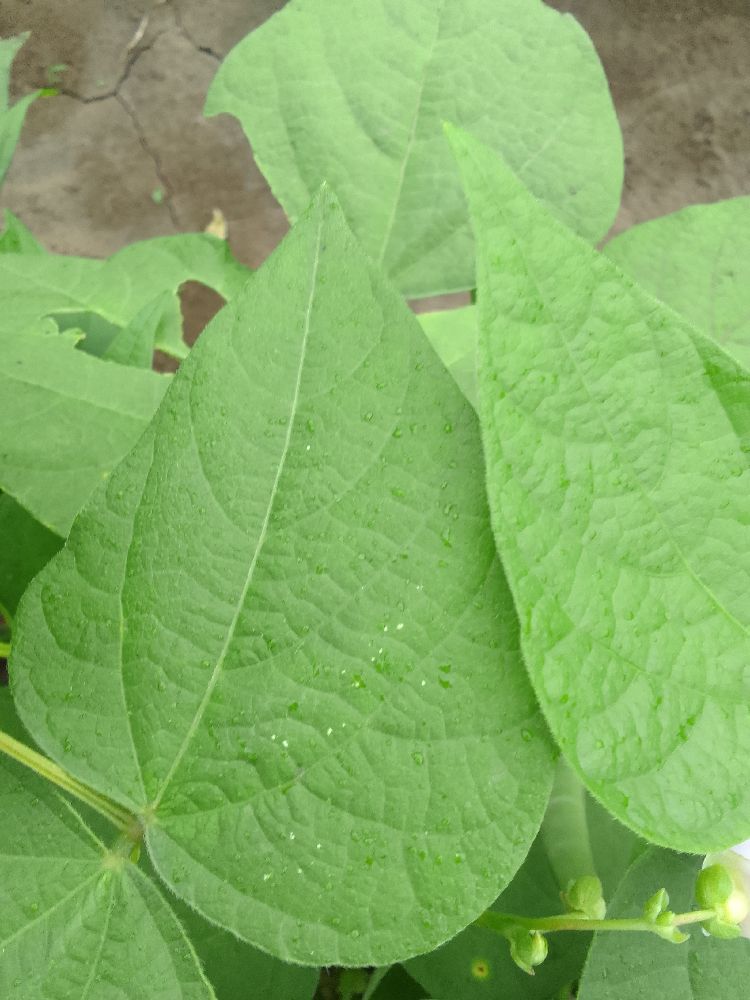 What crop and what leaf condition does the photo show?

common bean, healthy
